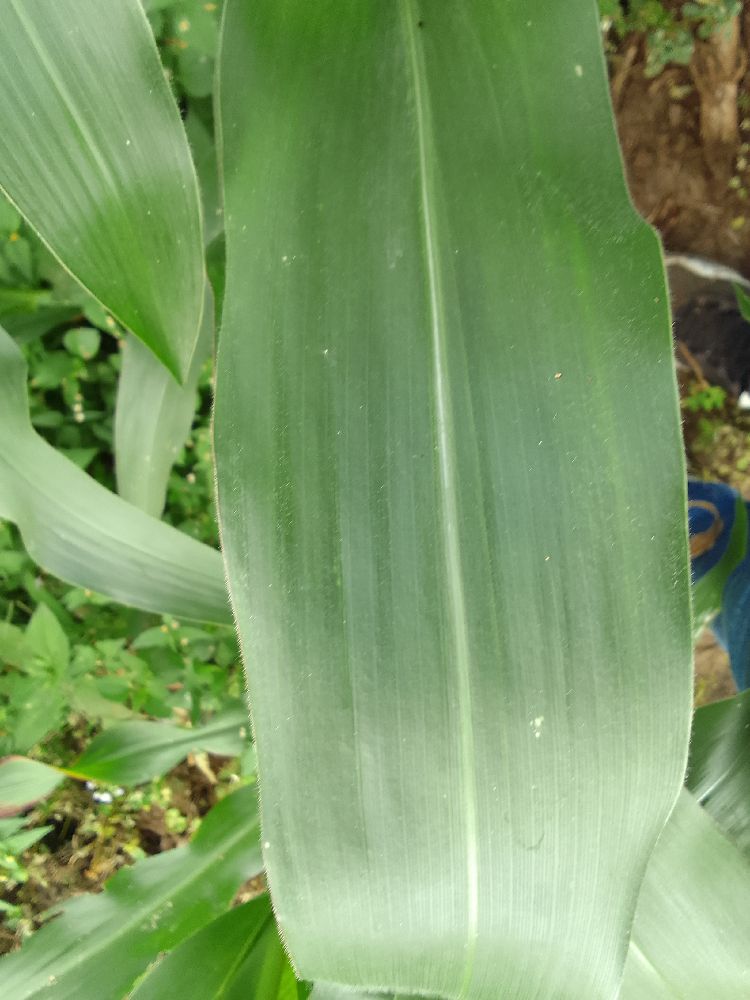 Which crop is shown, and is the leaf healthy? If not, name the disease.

maize, healthy
